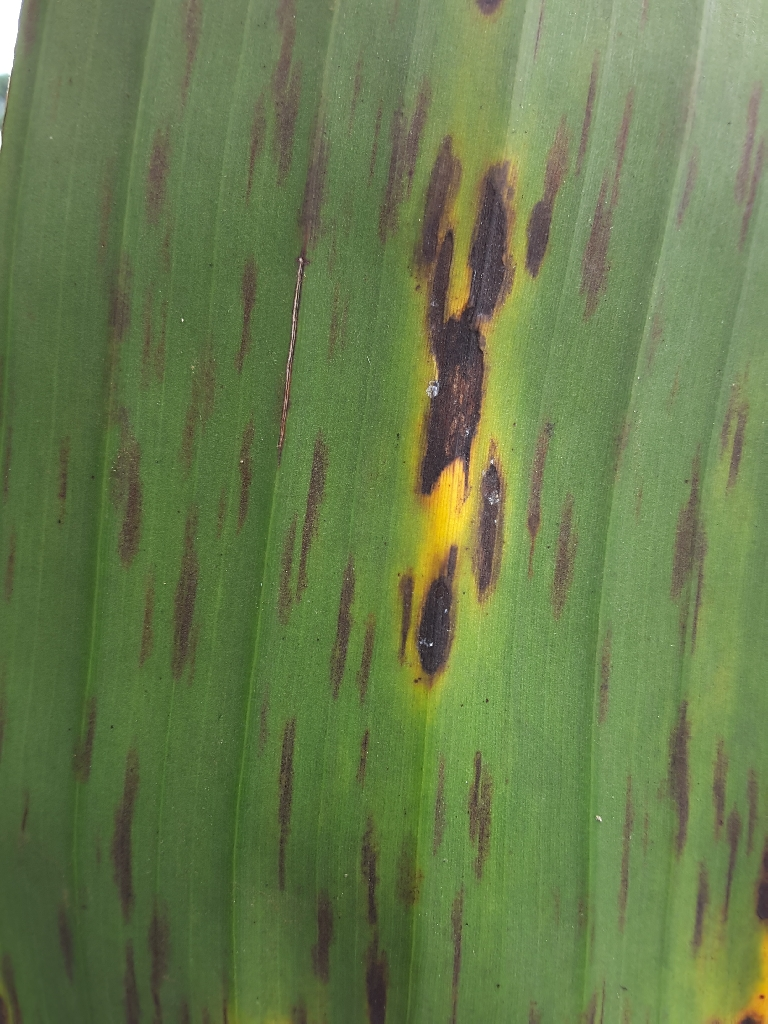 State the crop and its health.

banana, black sigatoka
